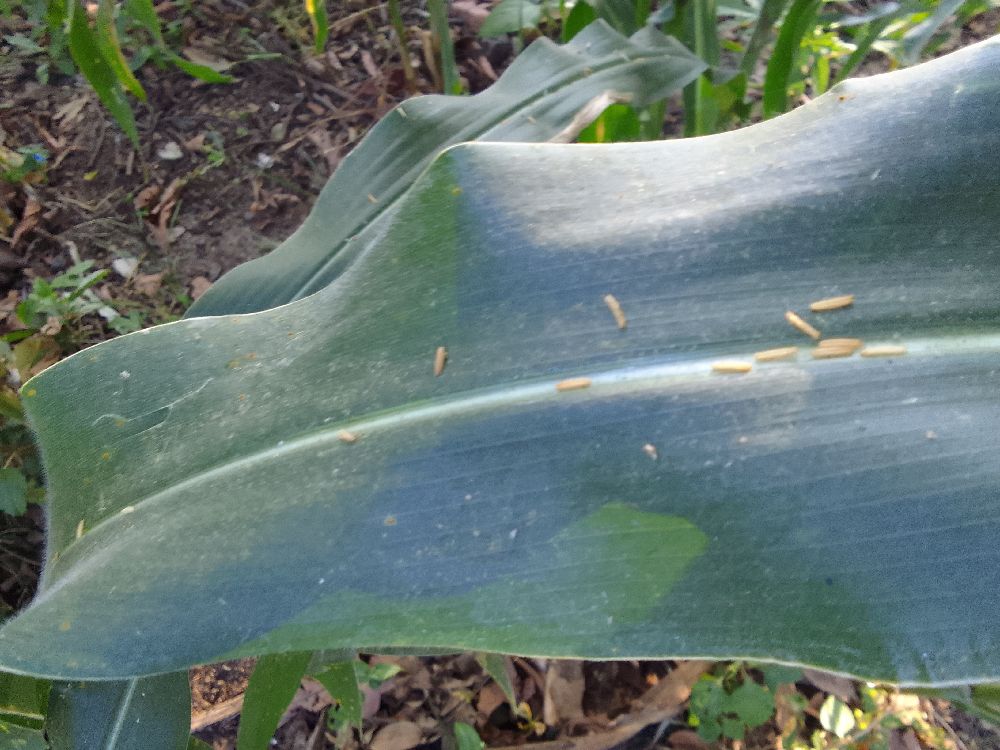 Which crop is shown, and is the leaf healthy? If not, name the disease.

maize, healthy
